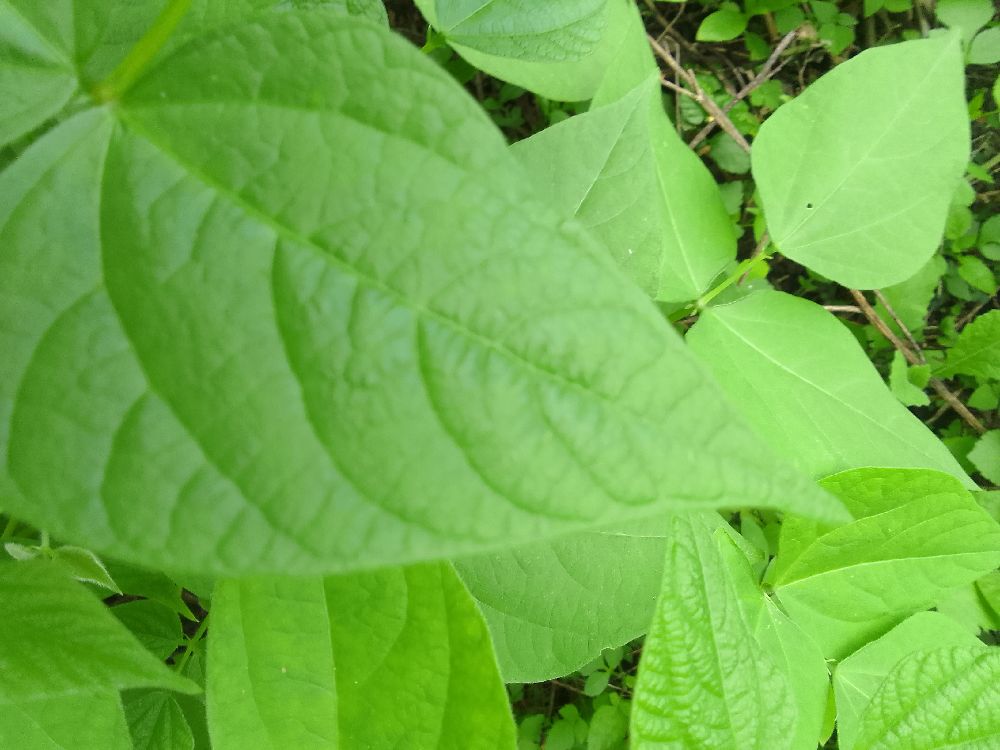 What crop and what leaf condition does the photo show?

common bean, healthy
